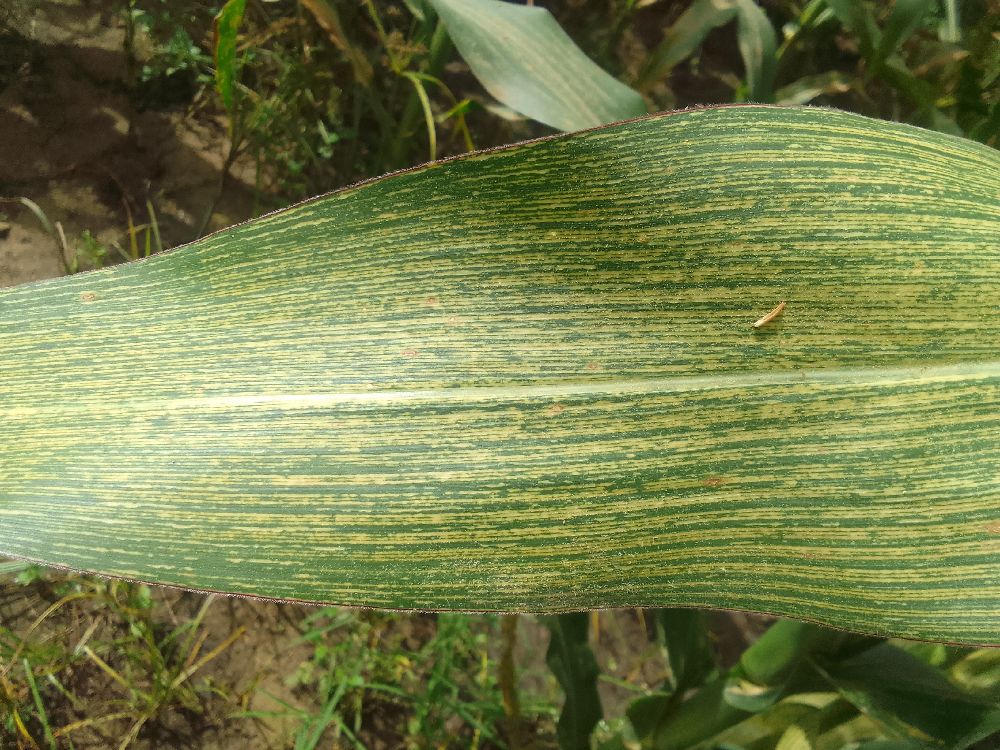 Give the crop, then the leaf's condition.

maize, maize streak virus
